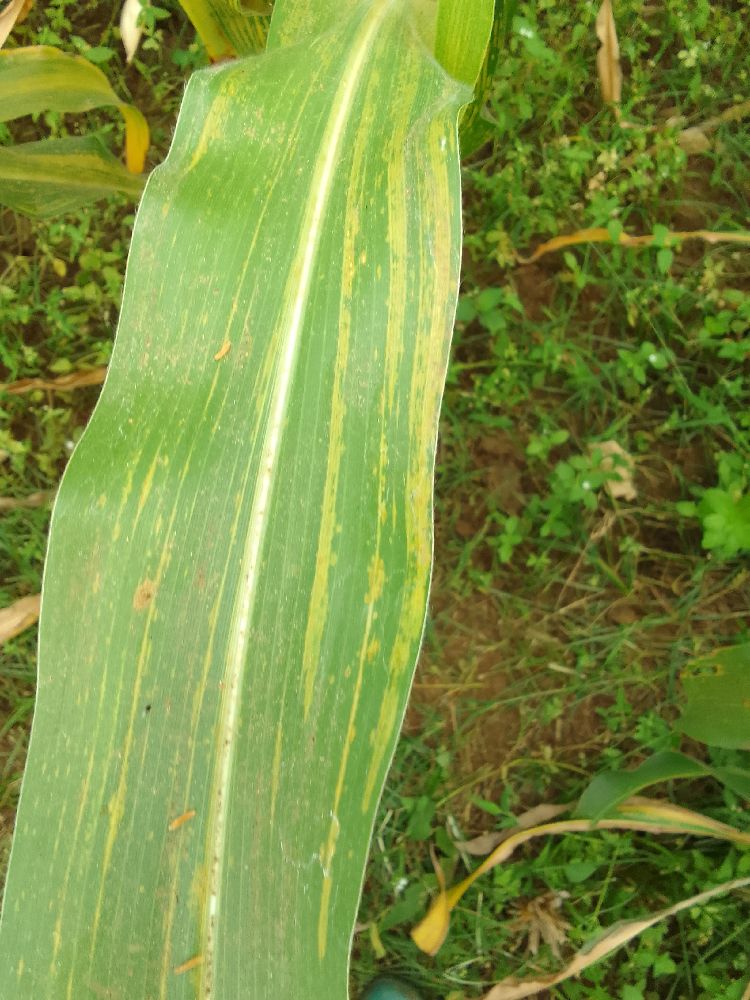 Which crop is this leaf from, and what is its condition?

maize, maize lethal necrosis
